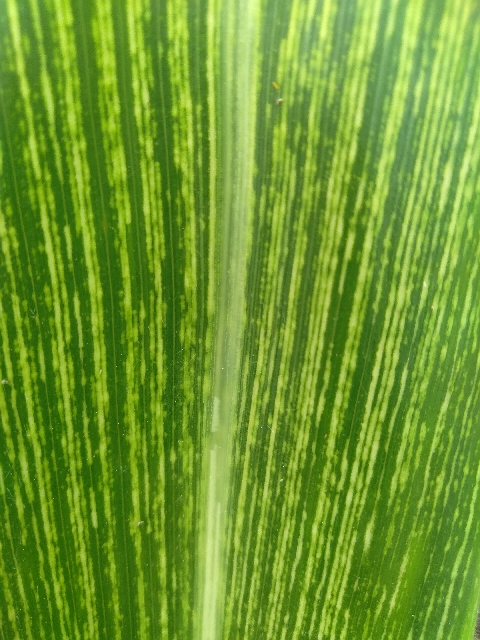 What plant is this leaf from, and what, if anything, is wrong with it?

maize, maize streak virus
